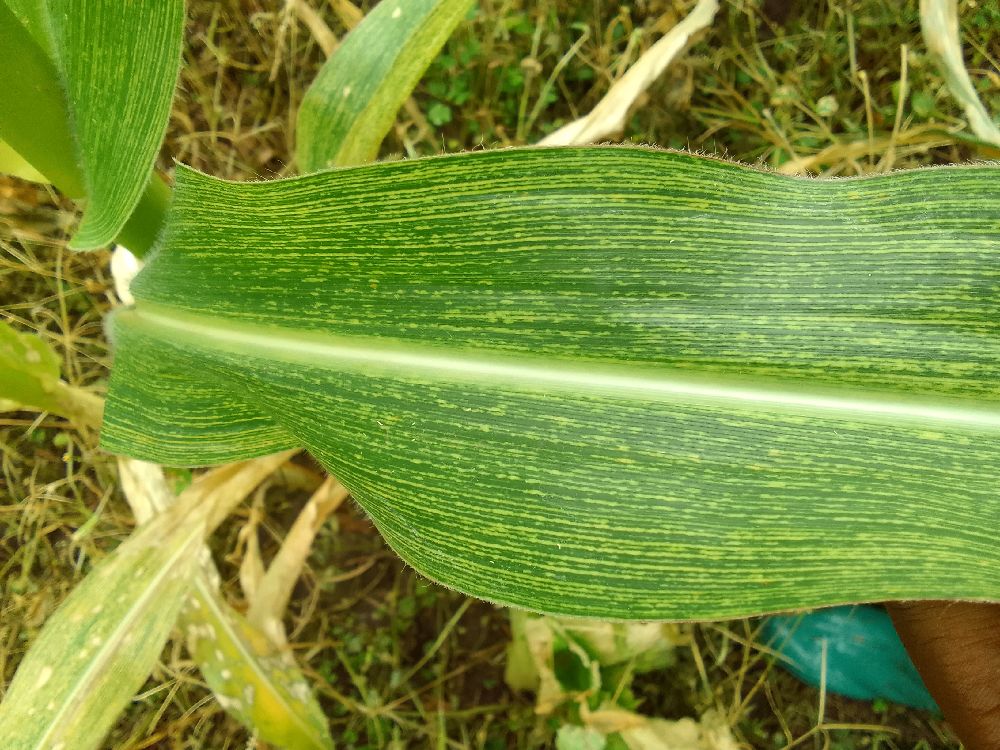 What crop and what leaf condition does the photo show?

maize, maize streak virus
